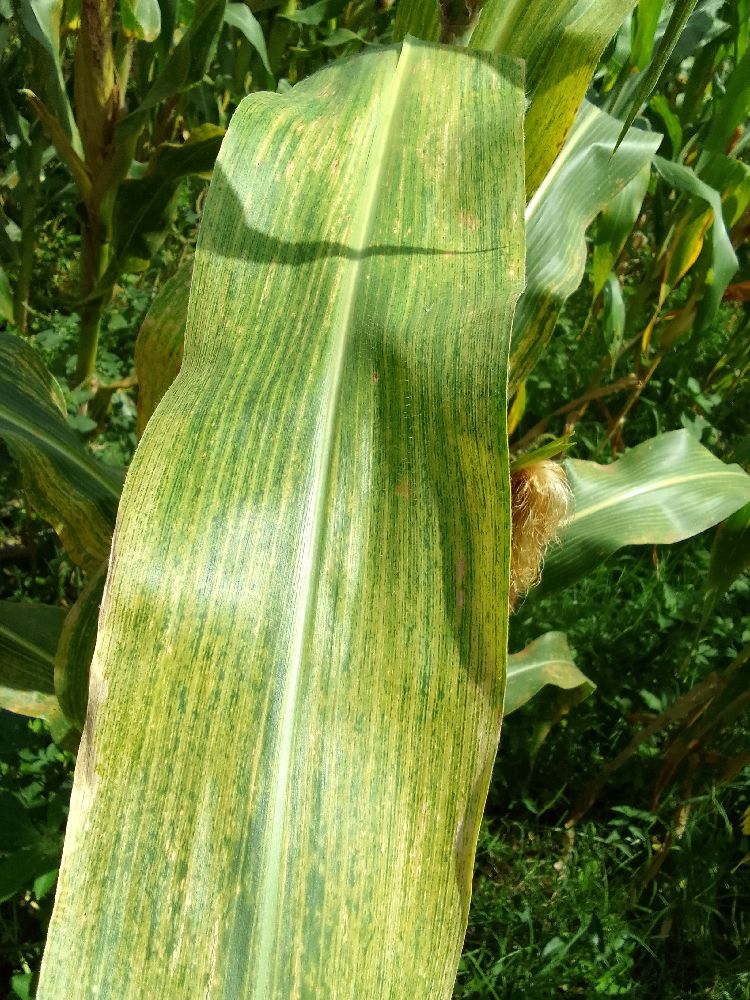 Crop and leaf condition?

maize, maize lethal necrosis
